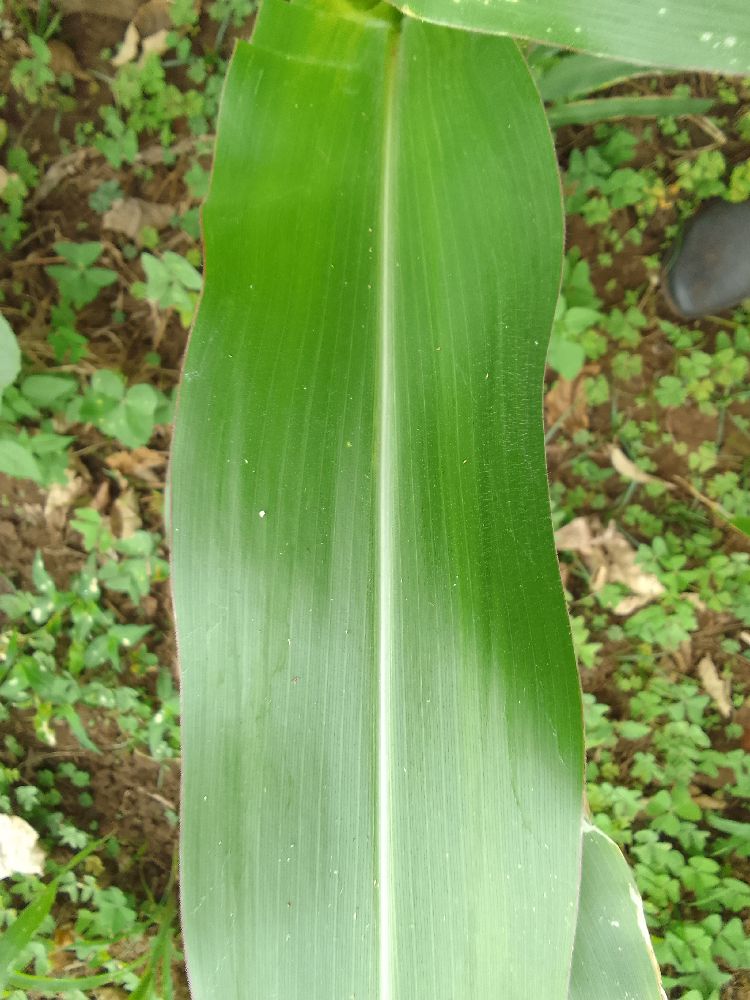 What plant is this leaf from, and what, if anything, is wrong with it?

maize, healthy
